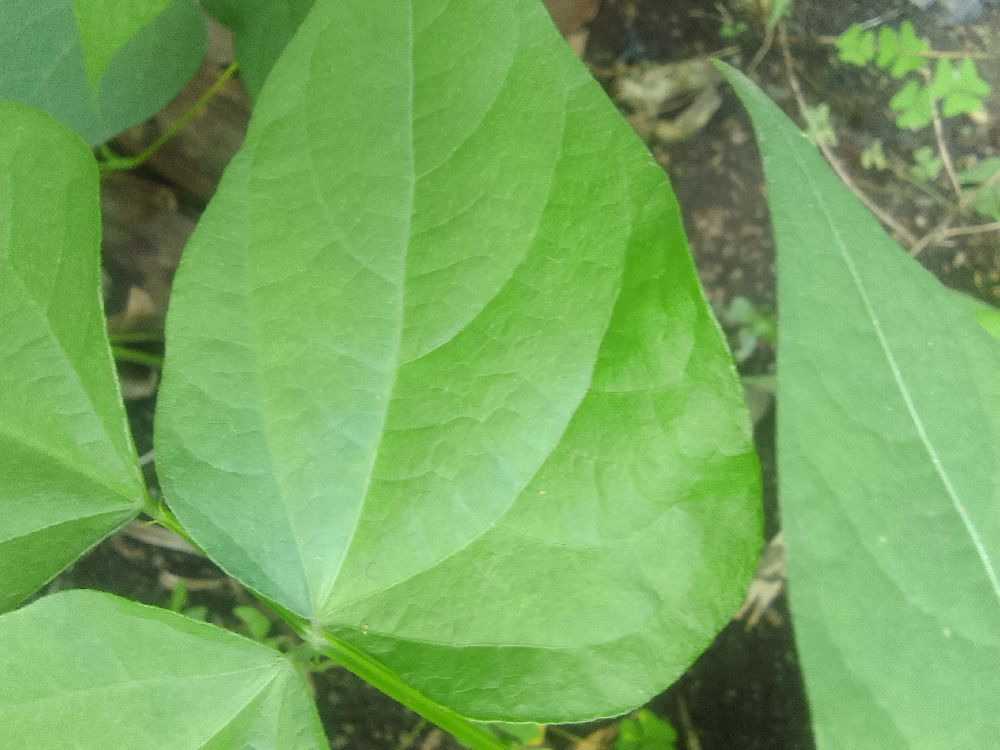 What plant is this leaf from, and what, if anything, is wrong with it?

common bean, healthy
